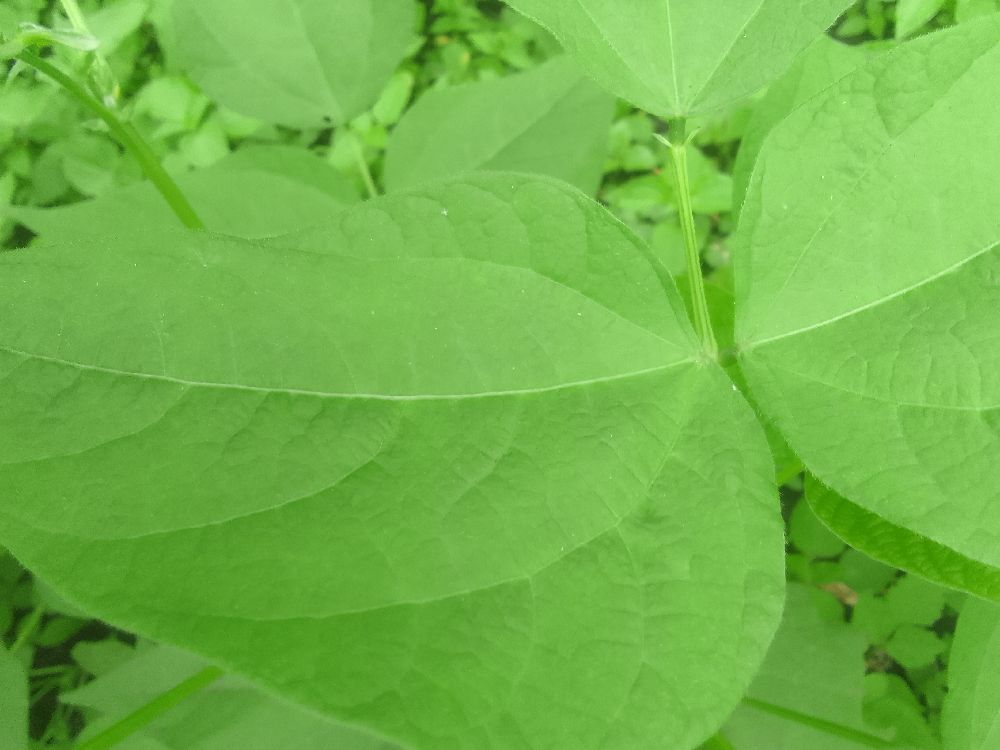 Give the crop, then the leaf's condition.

common bean, healthy
